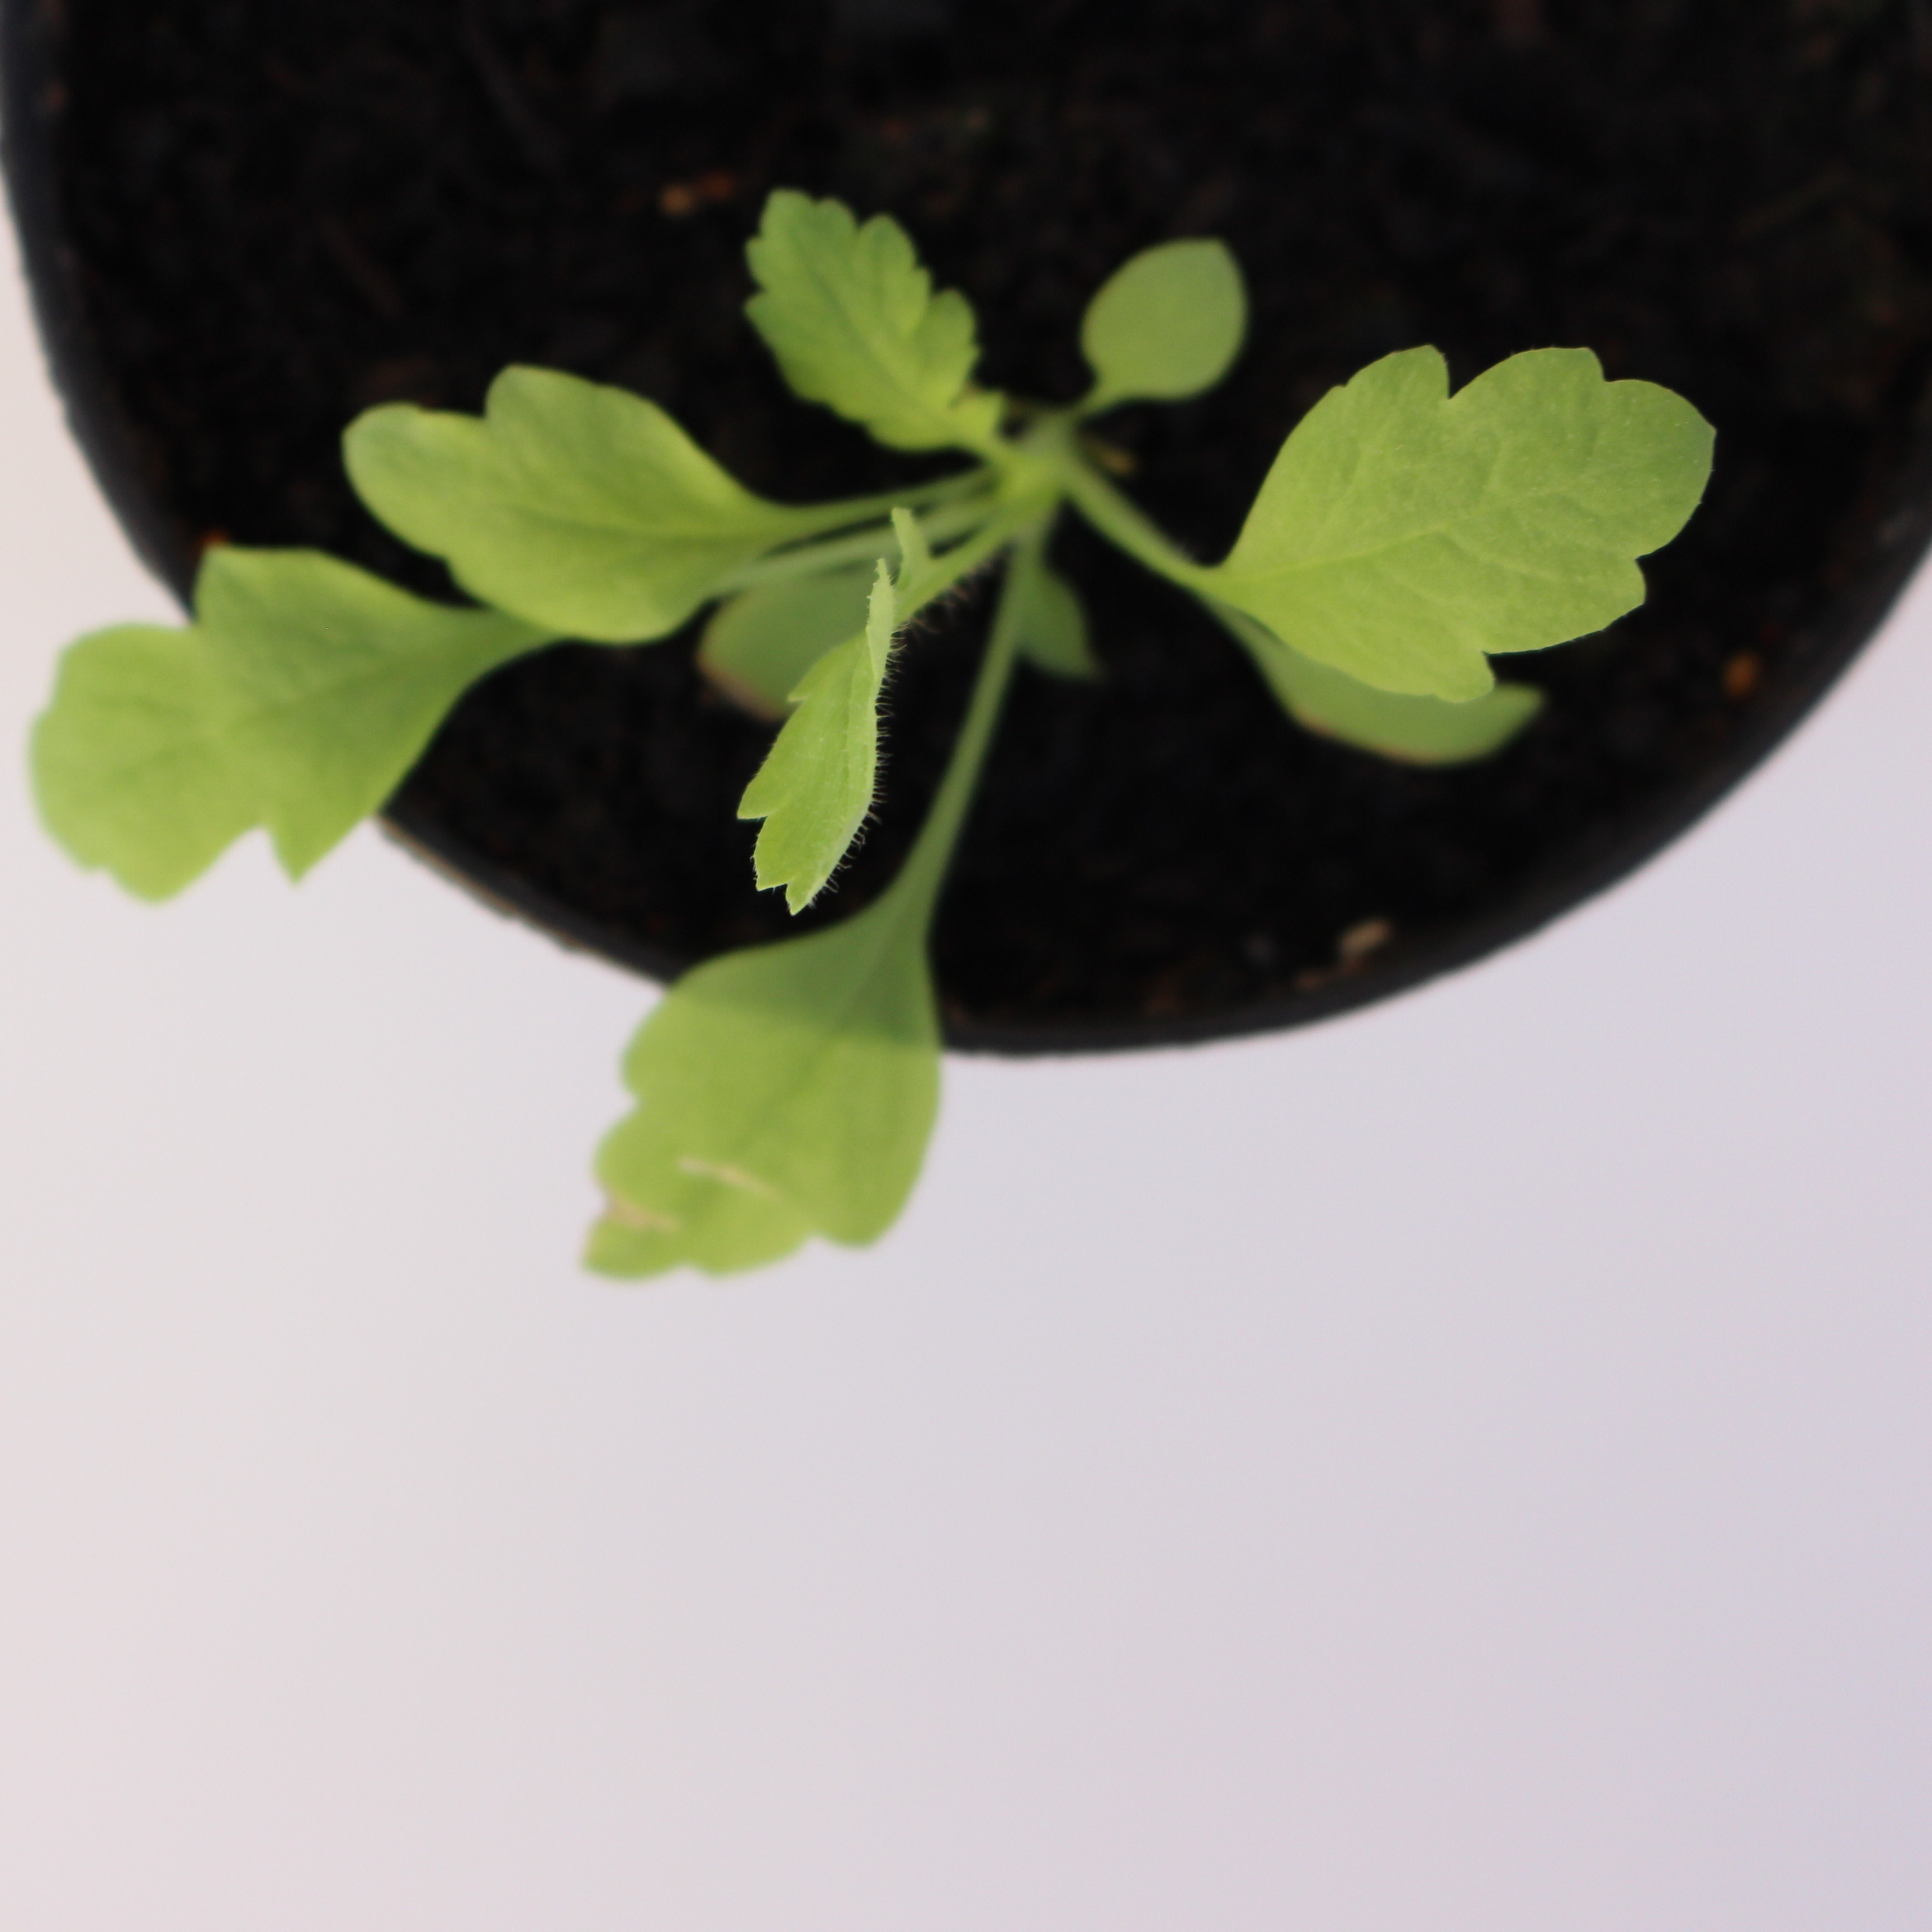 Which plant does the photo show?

Papaver rhoeas
